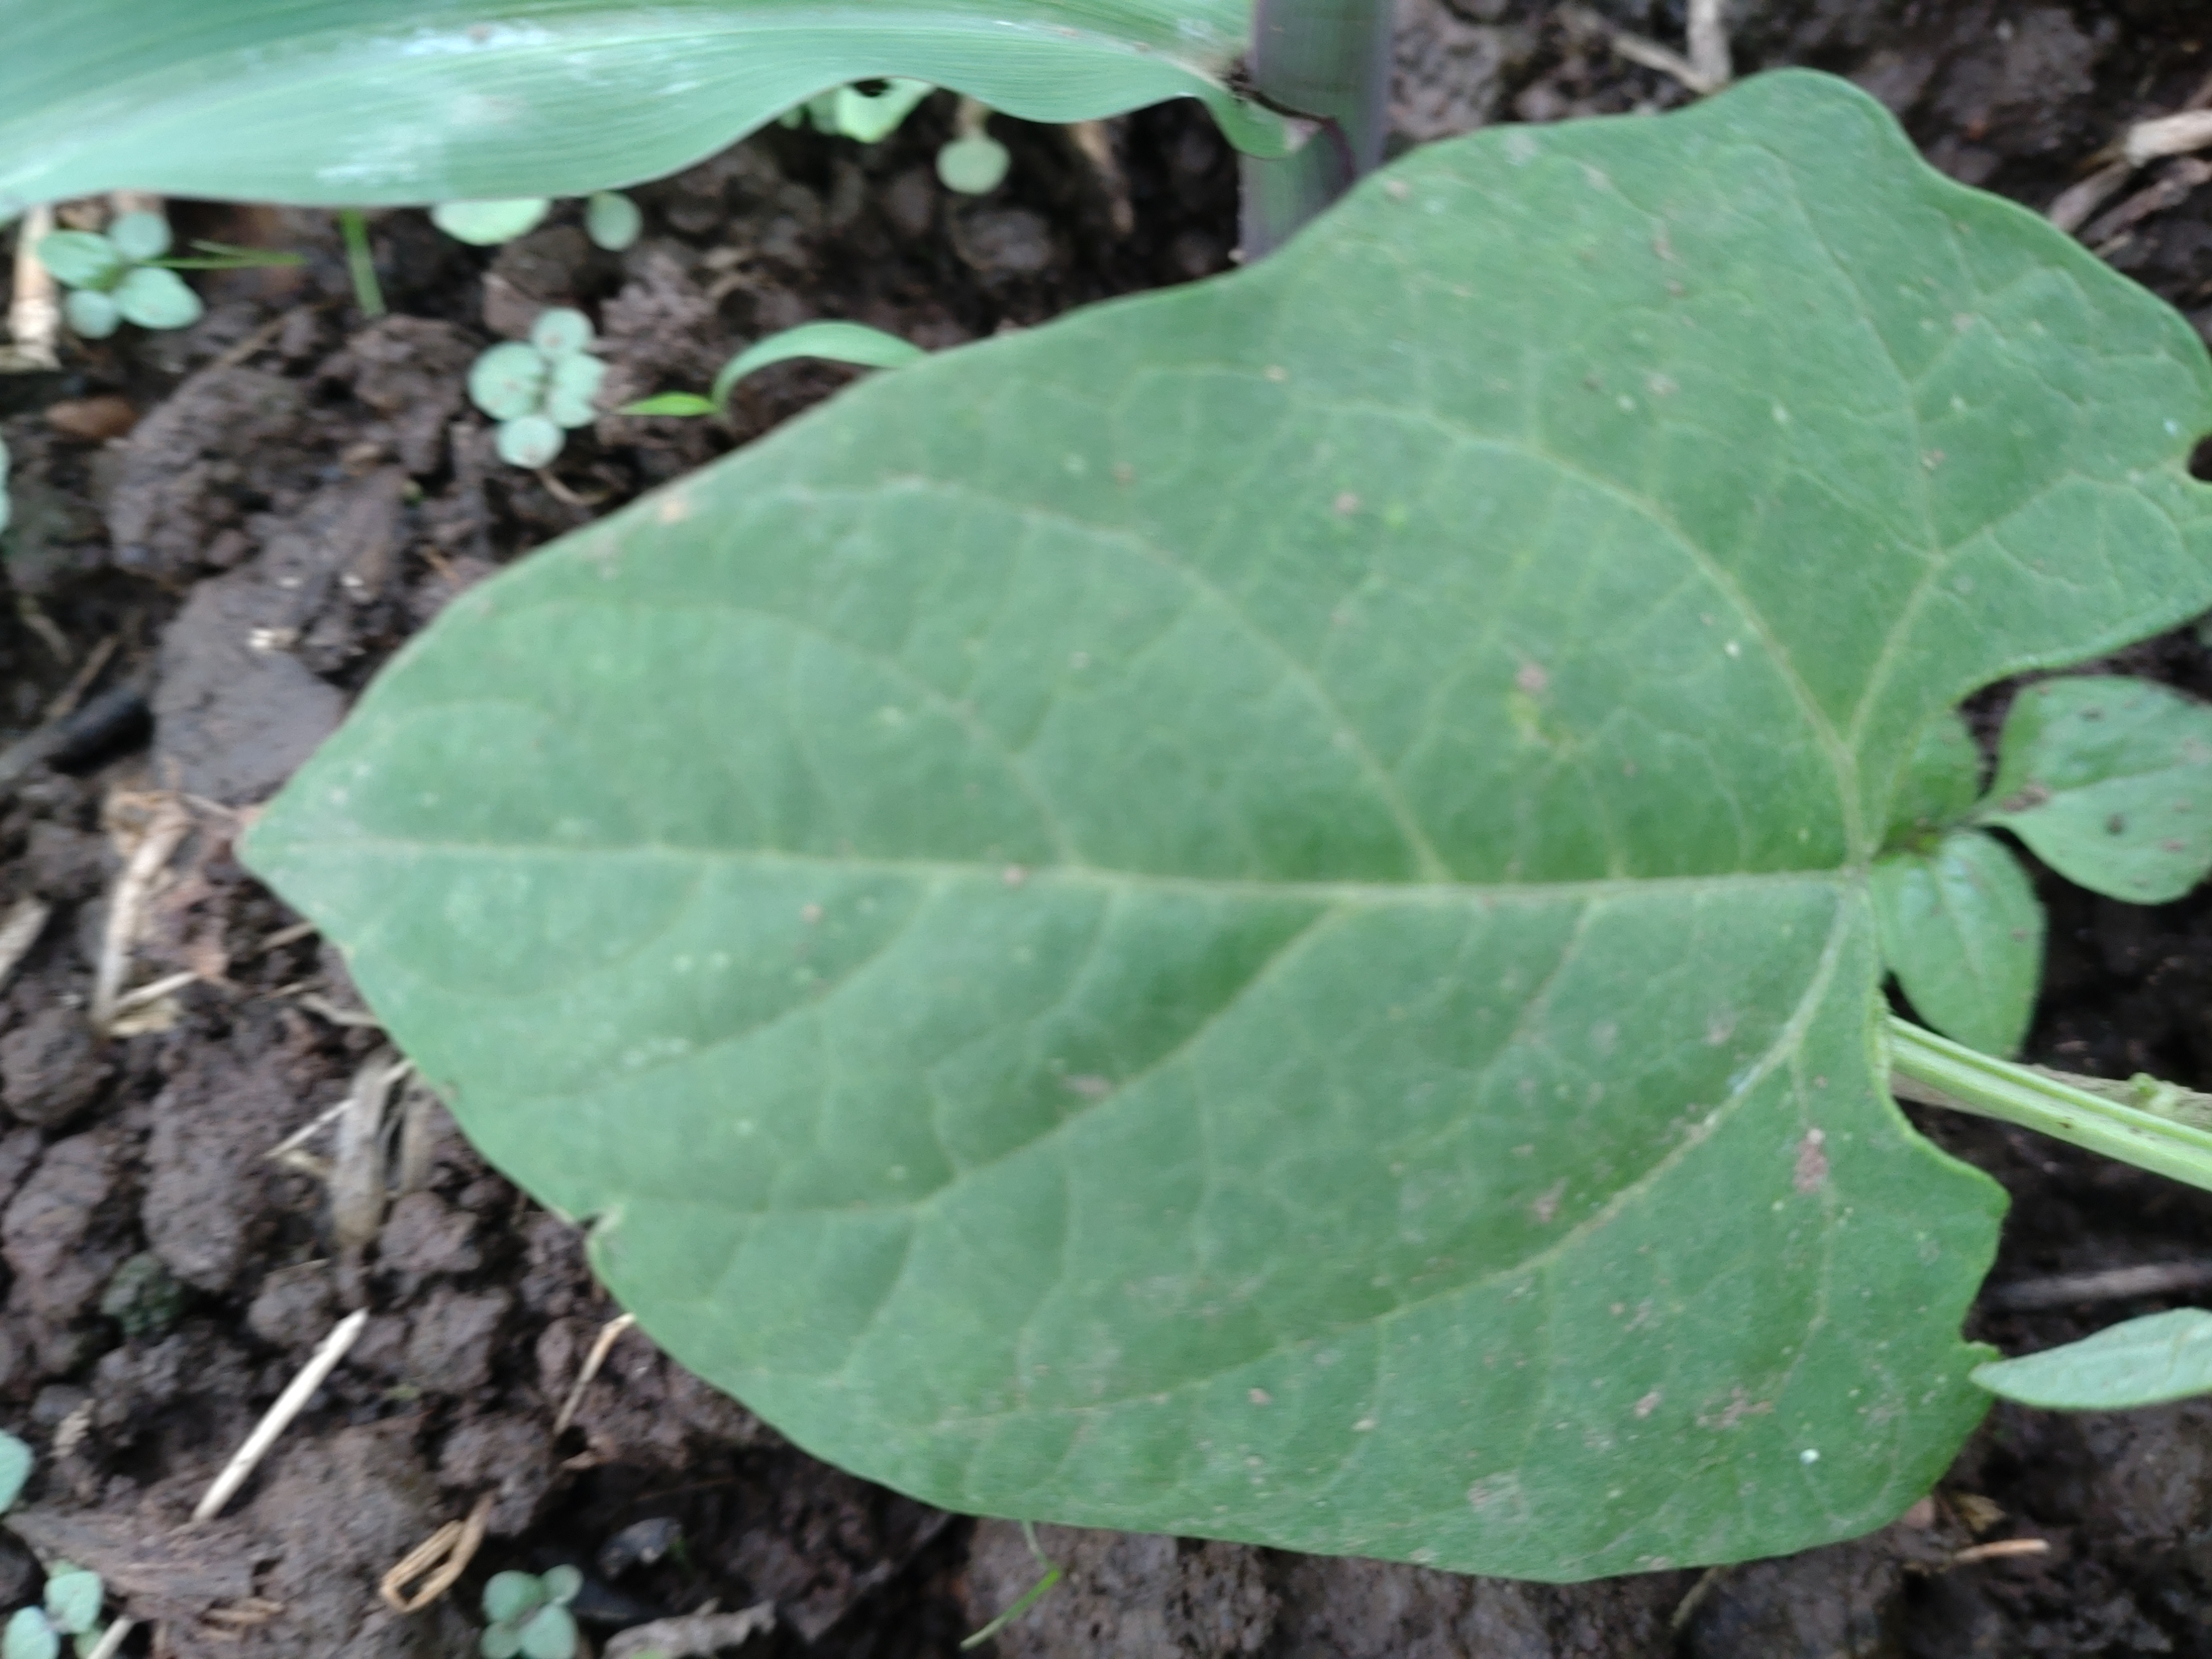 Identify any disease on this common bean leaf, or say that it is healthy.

healthy
